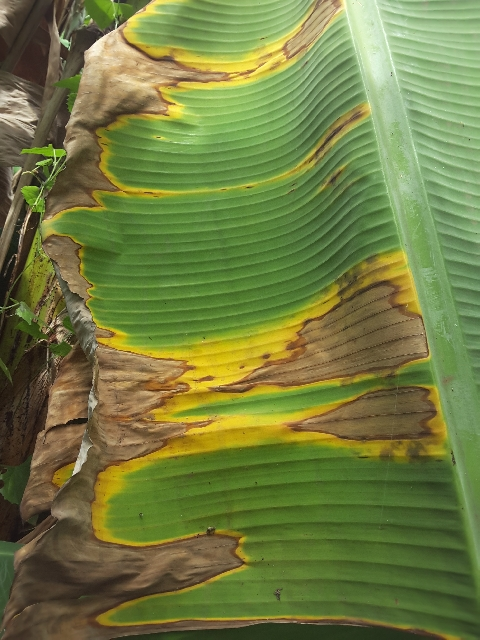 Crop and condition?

banana, fusarium wilt race 1
